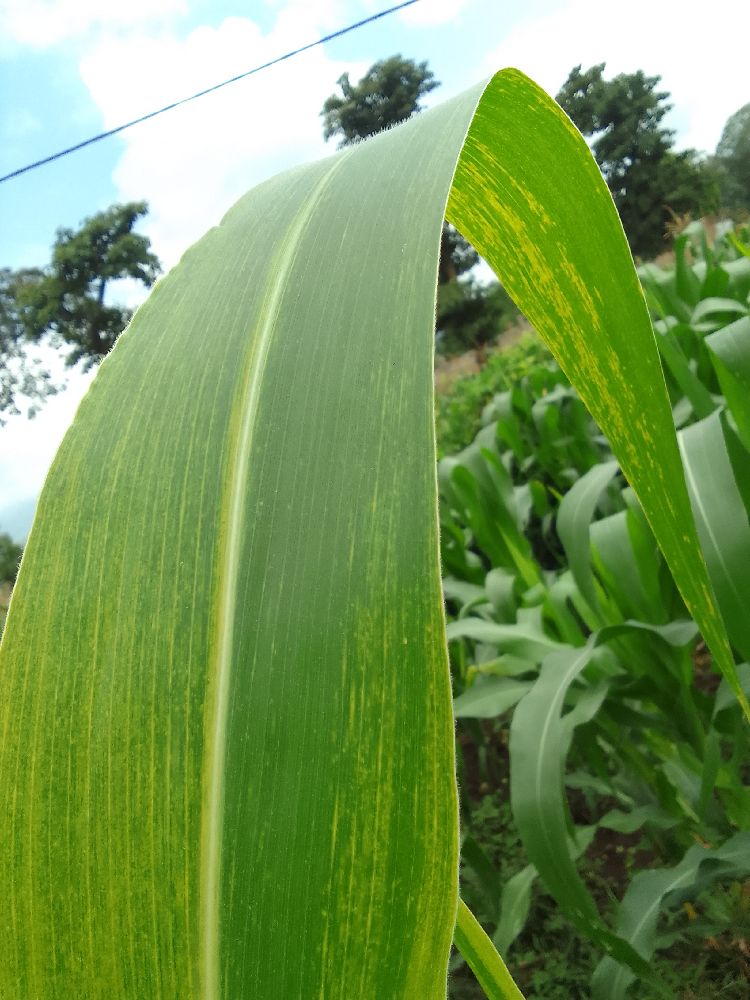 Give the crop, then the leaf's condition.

maize, maize lethal necrosis
